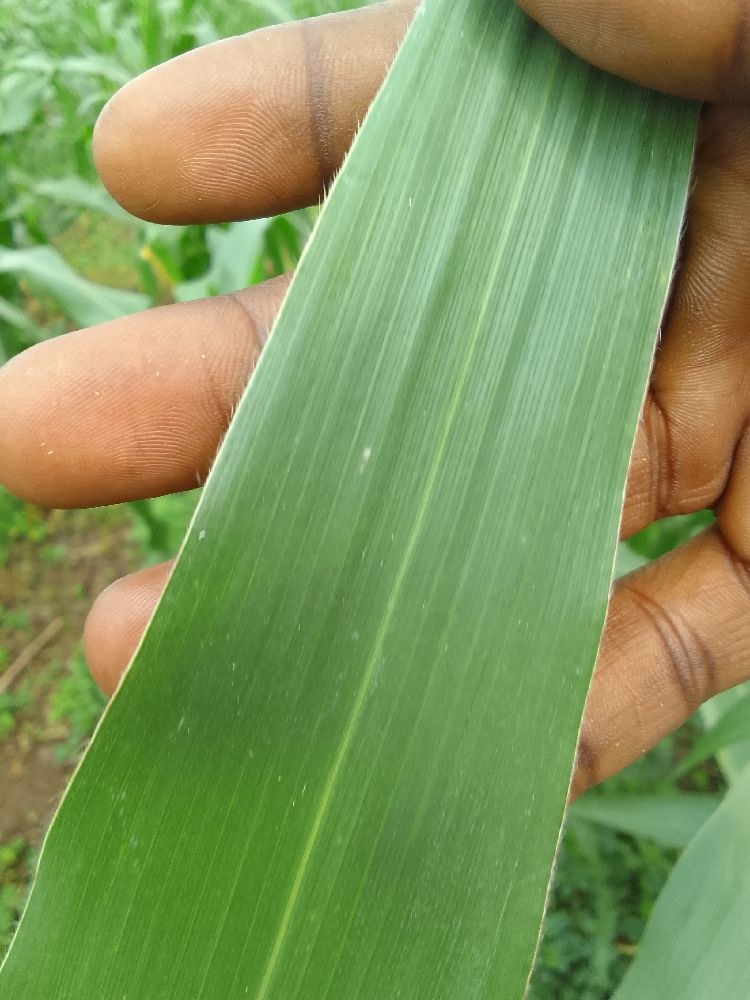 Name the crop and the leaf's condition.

maize, healthy
